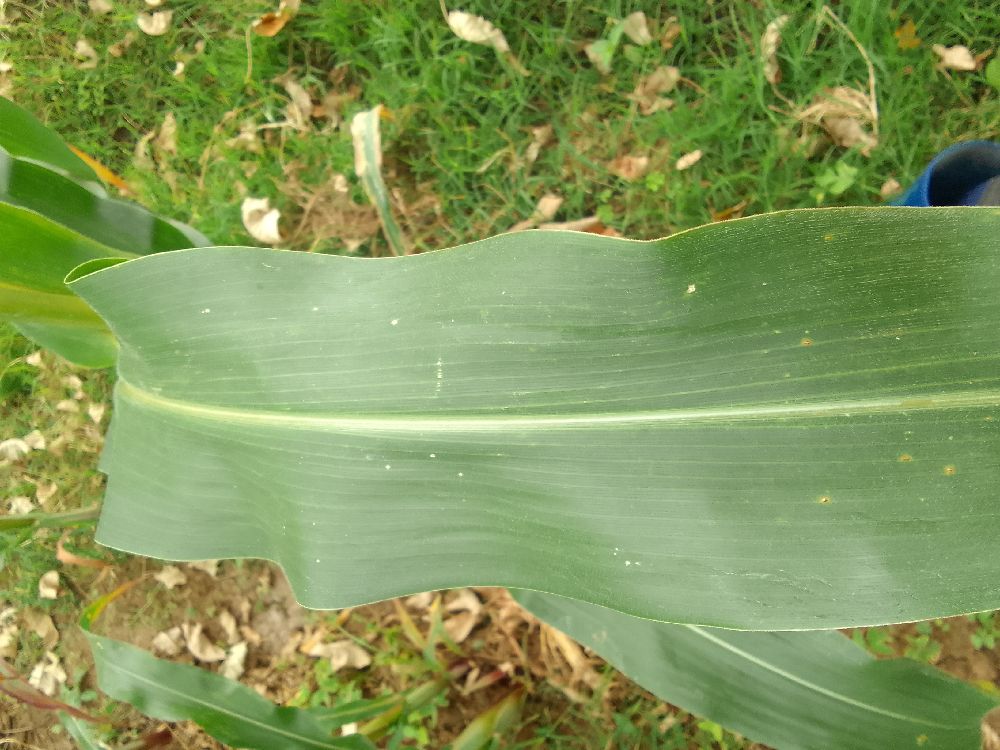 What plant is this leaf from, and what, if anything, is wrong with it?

maize, healthy
